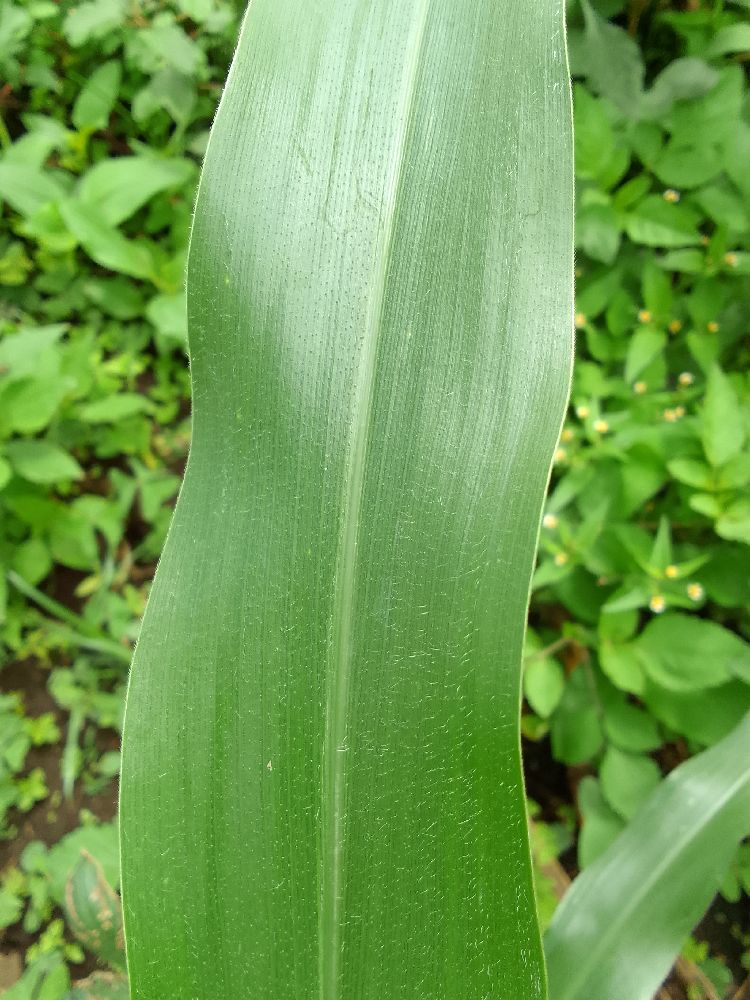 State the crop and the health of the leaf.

common bean, healthy
